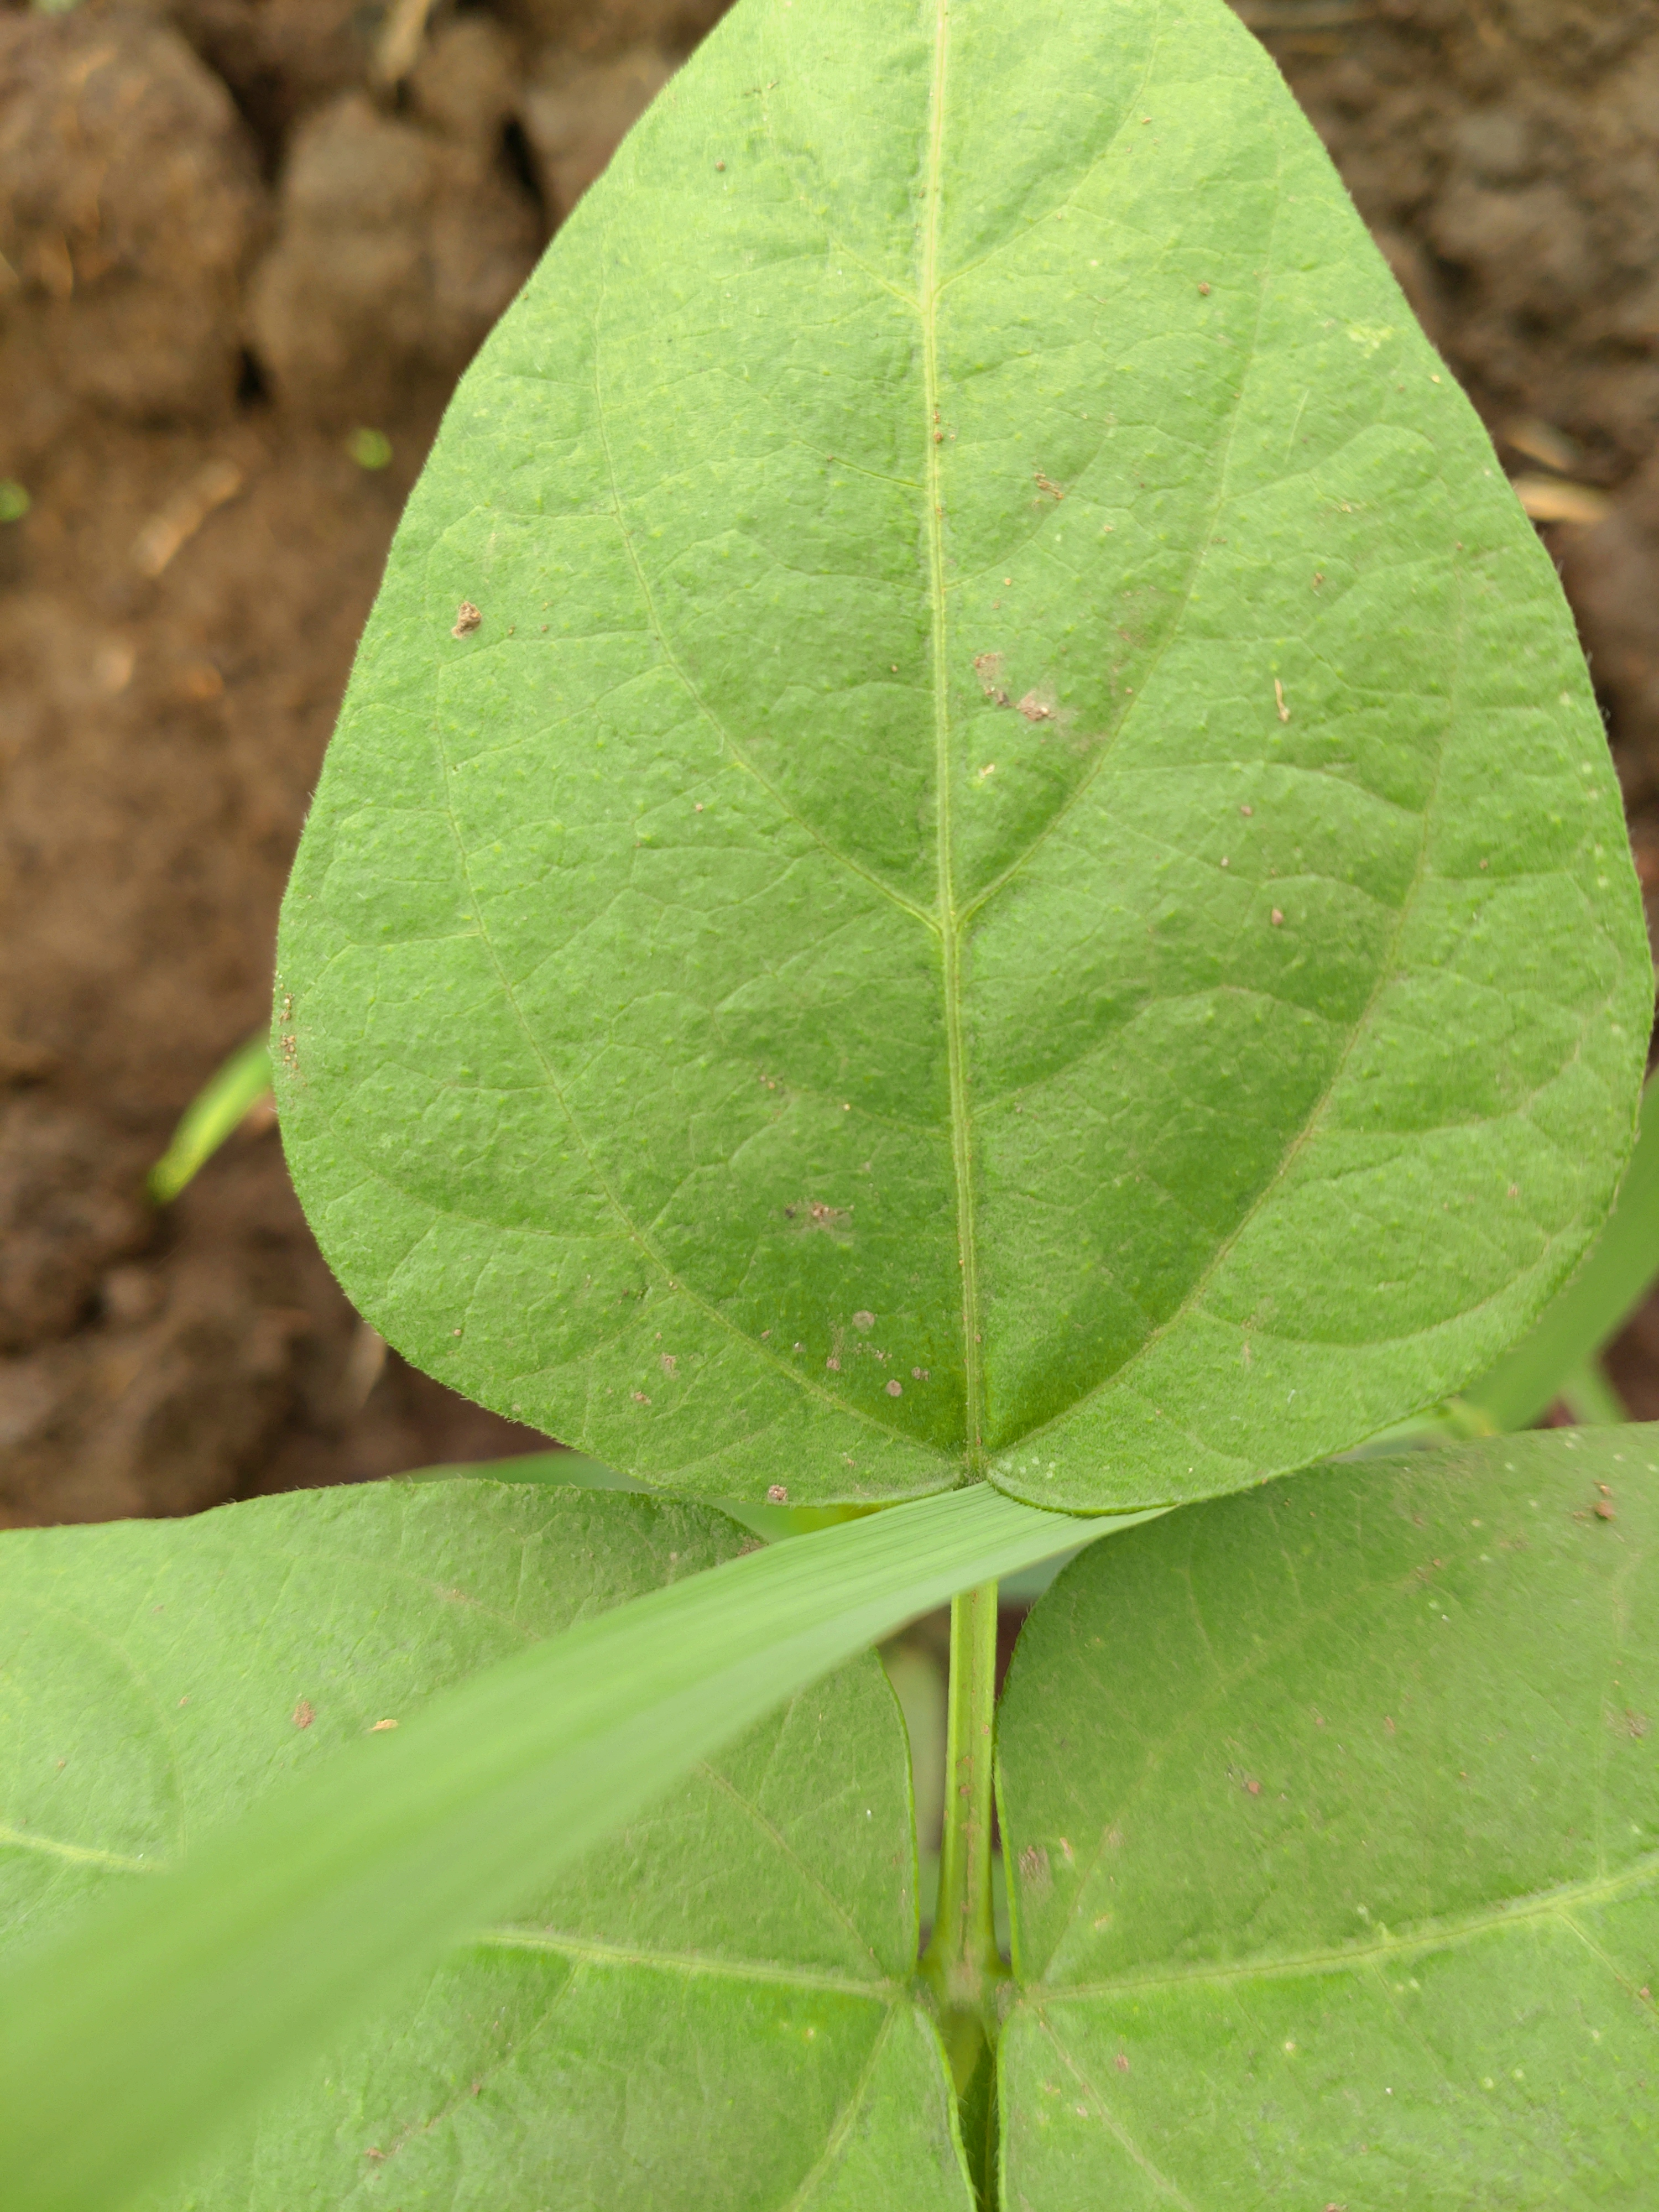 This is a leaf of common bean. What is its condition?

healthy
